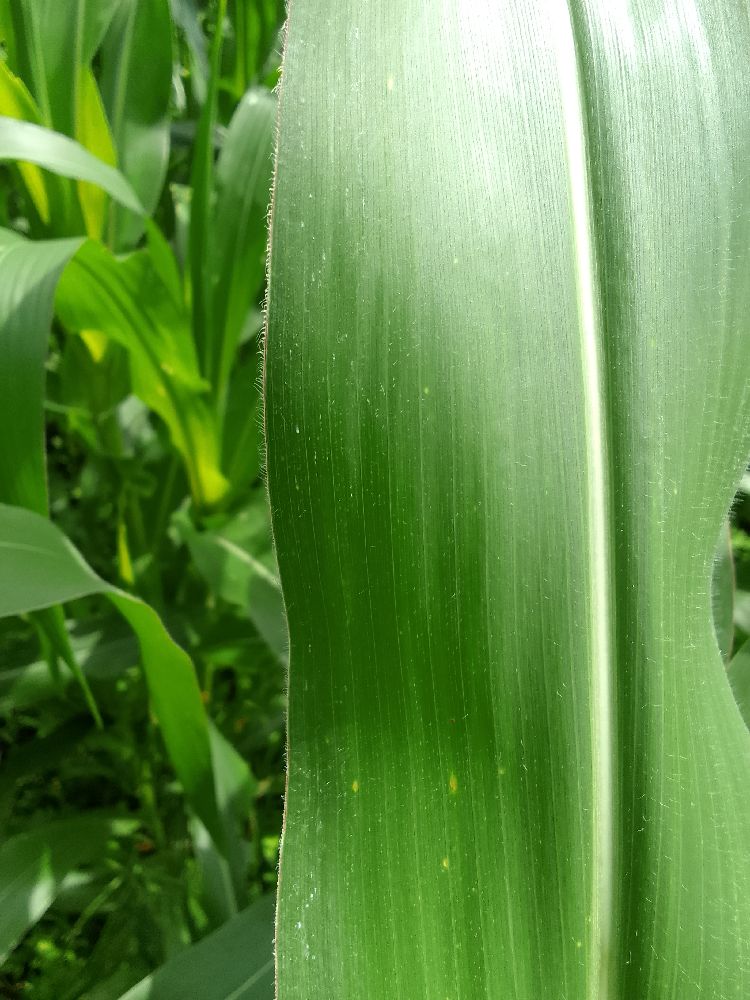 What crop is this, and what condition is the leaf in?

maize, healthy
